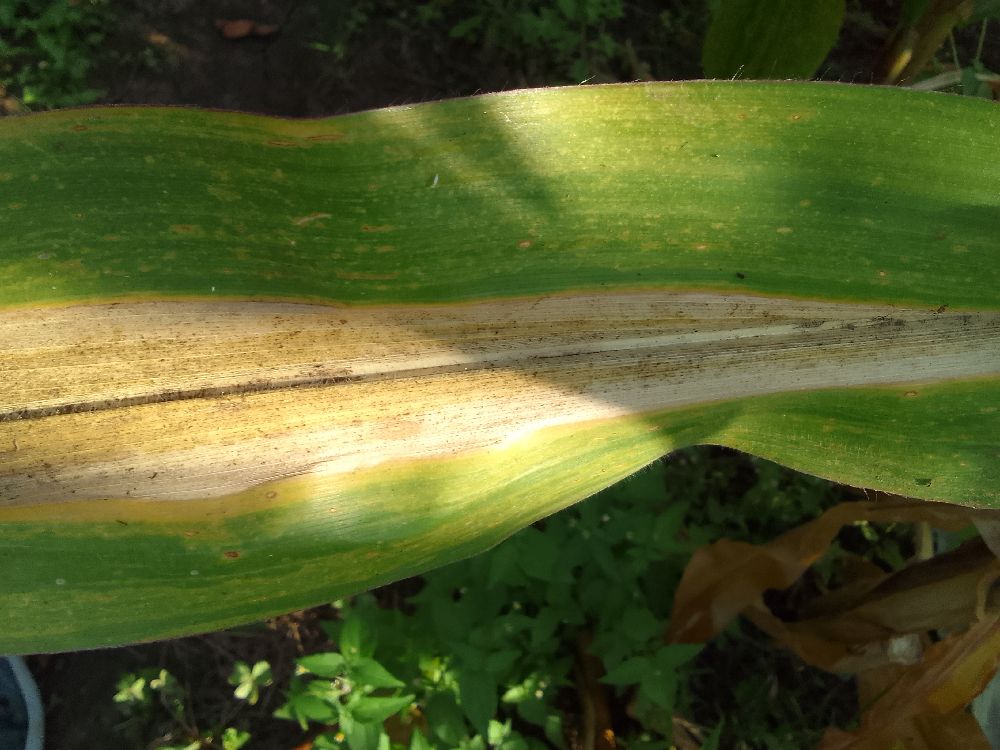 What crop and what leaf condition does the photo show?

maize, maize lethal necrosis
